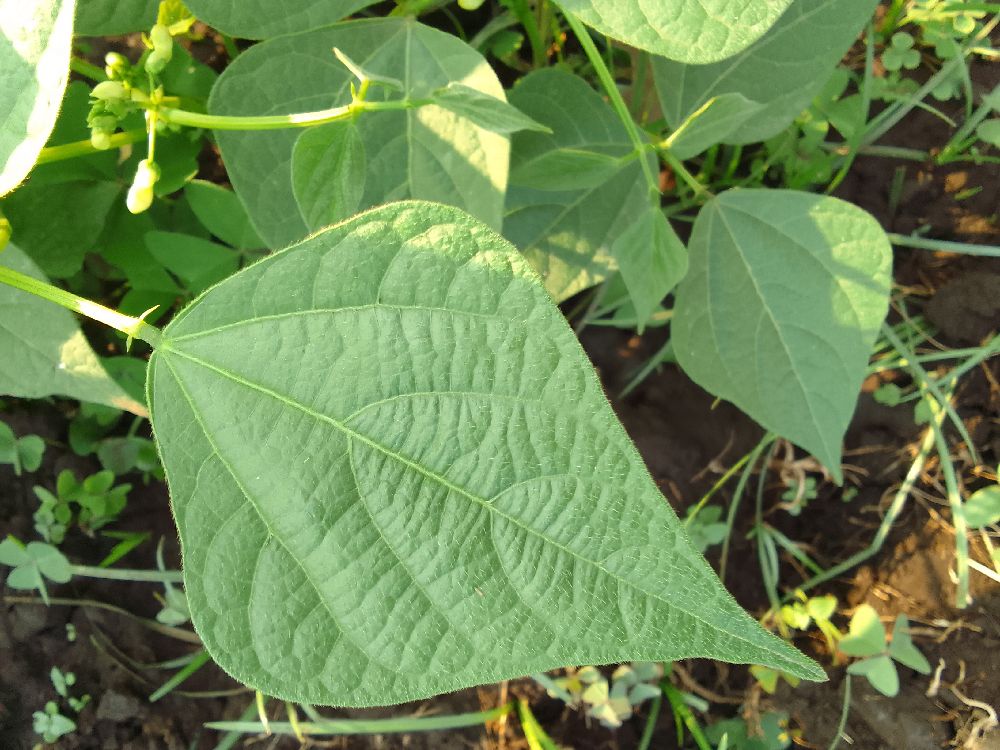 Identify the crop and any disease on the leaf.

common bean, healthy
